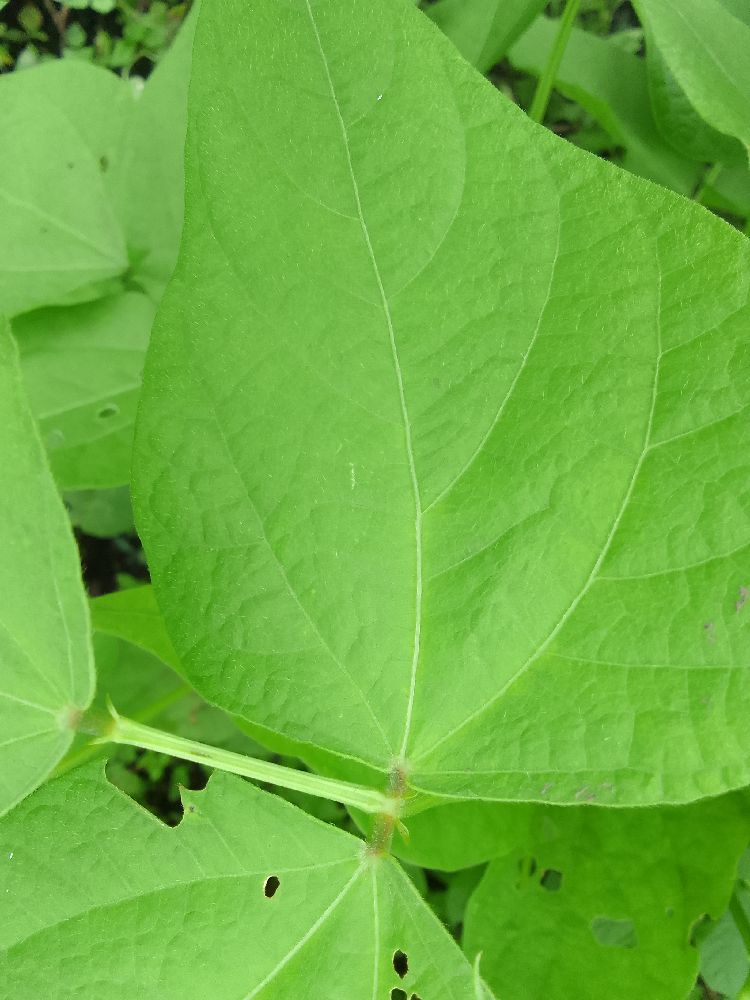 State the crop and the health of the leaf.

common bean, healthy
